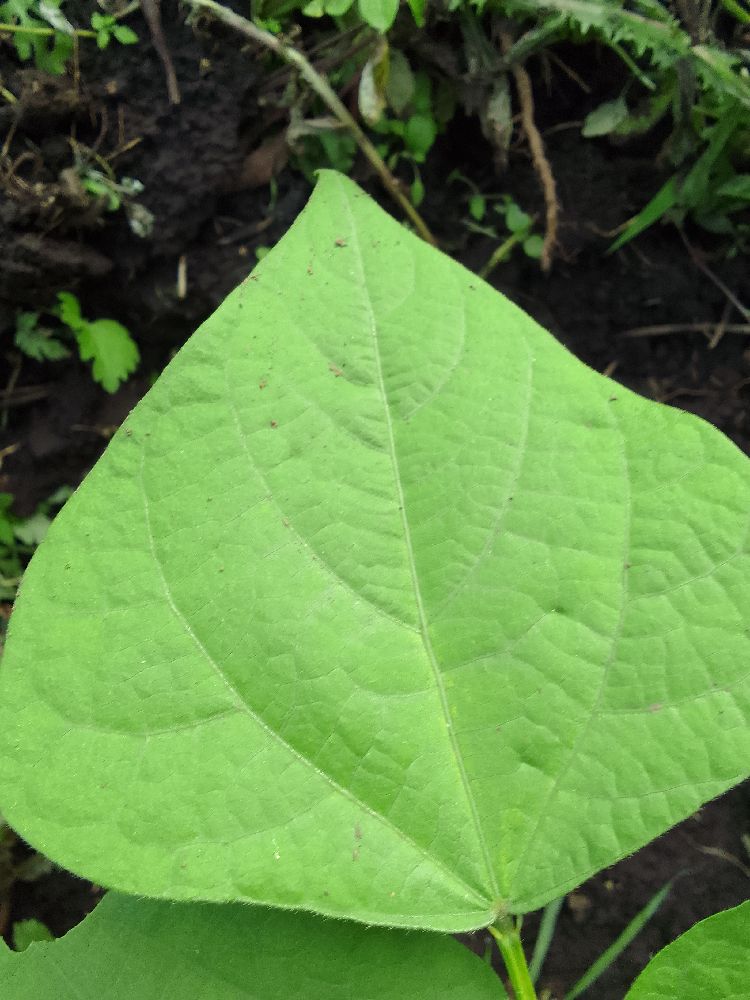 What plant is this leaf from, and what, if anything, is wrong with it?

common bean, healthy
